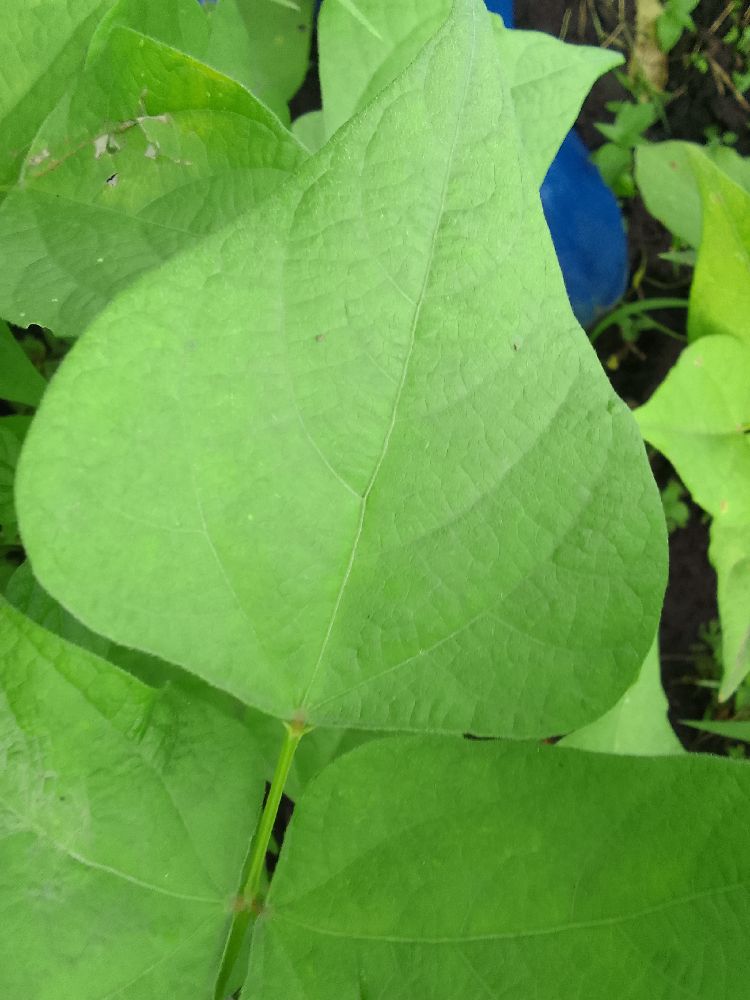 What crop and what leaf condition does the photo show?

common bean, healthy
